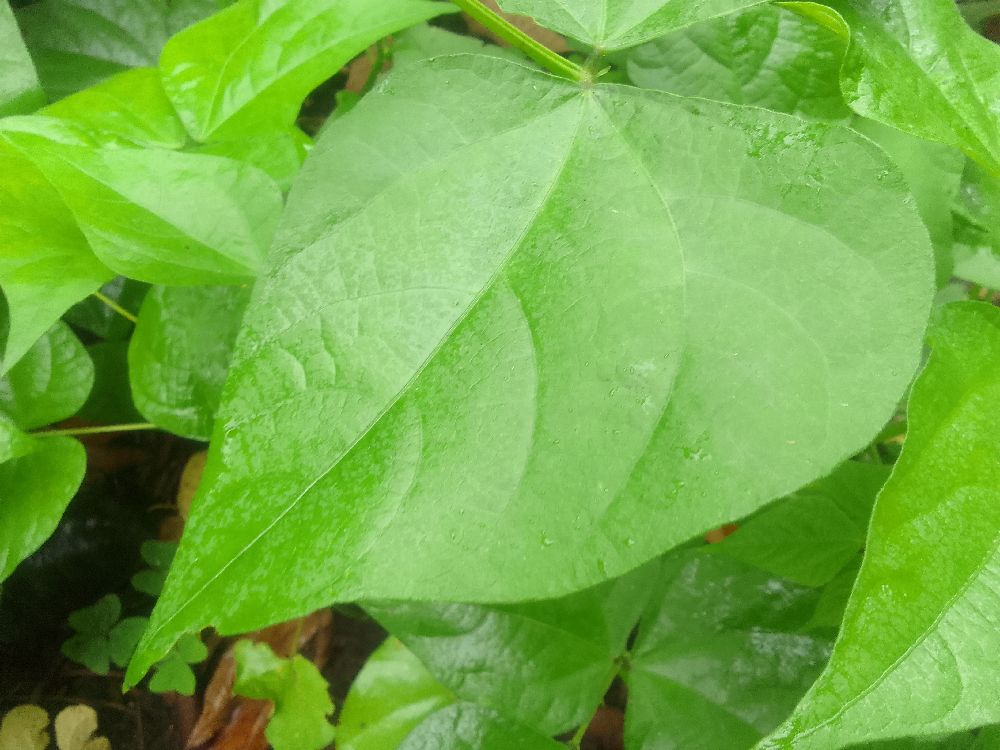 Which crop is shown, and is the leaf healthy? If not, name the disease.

common bean, healthy
